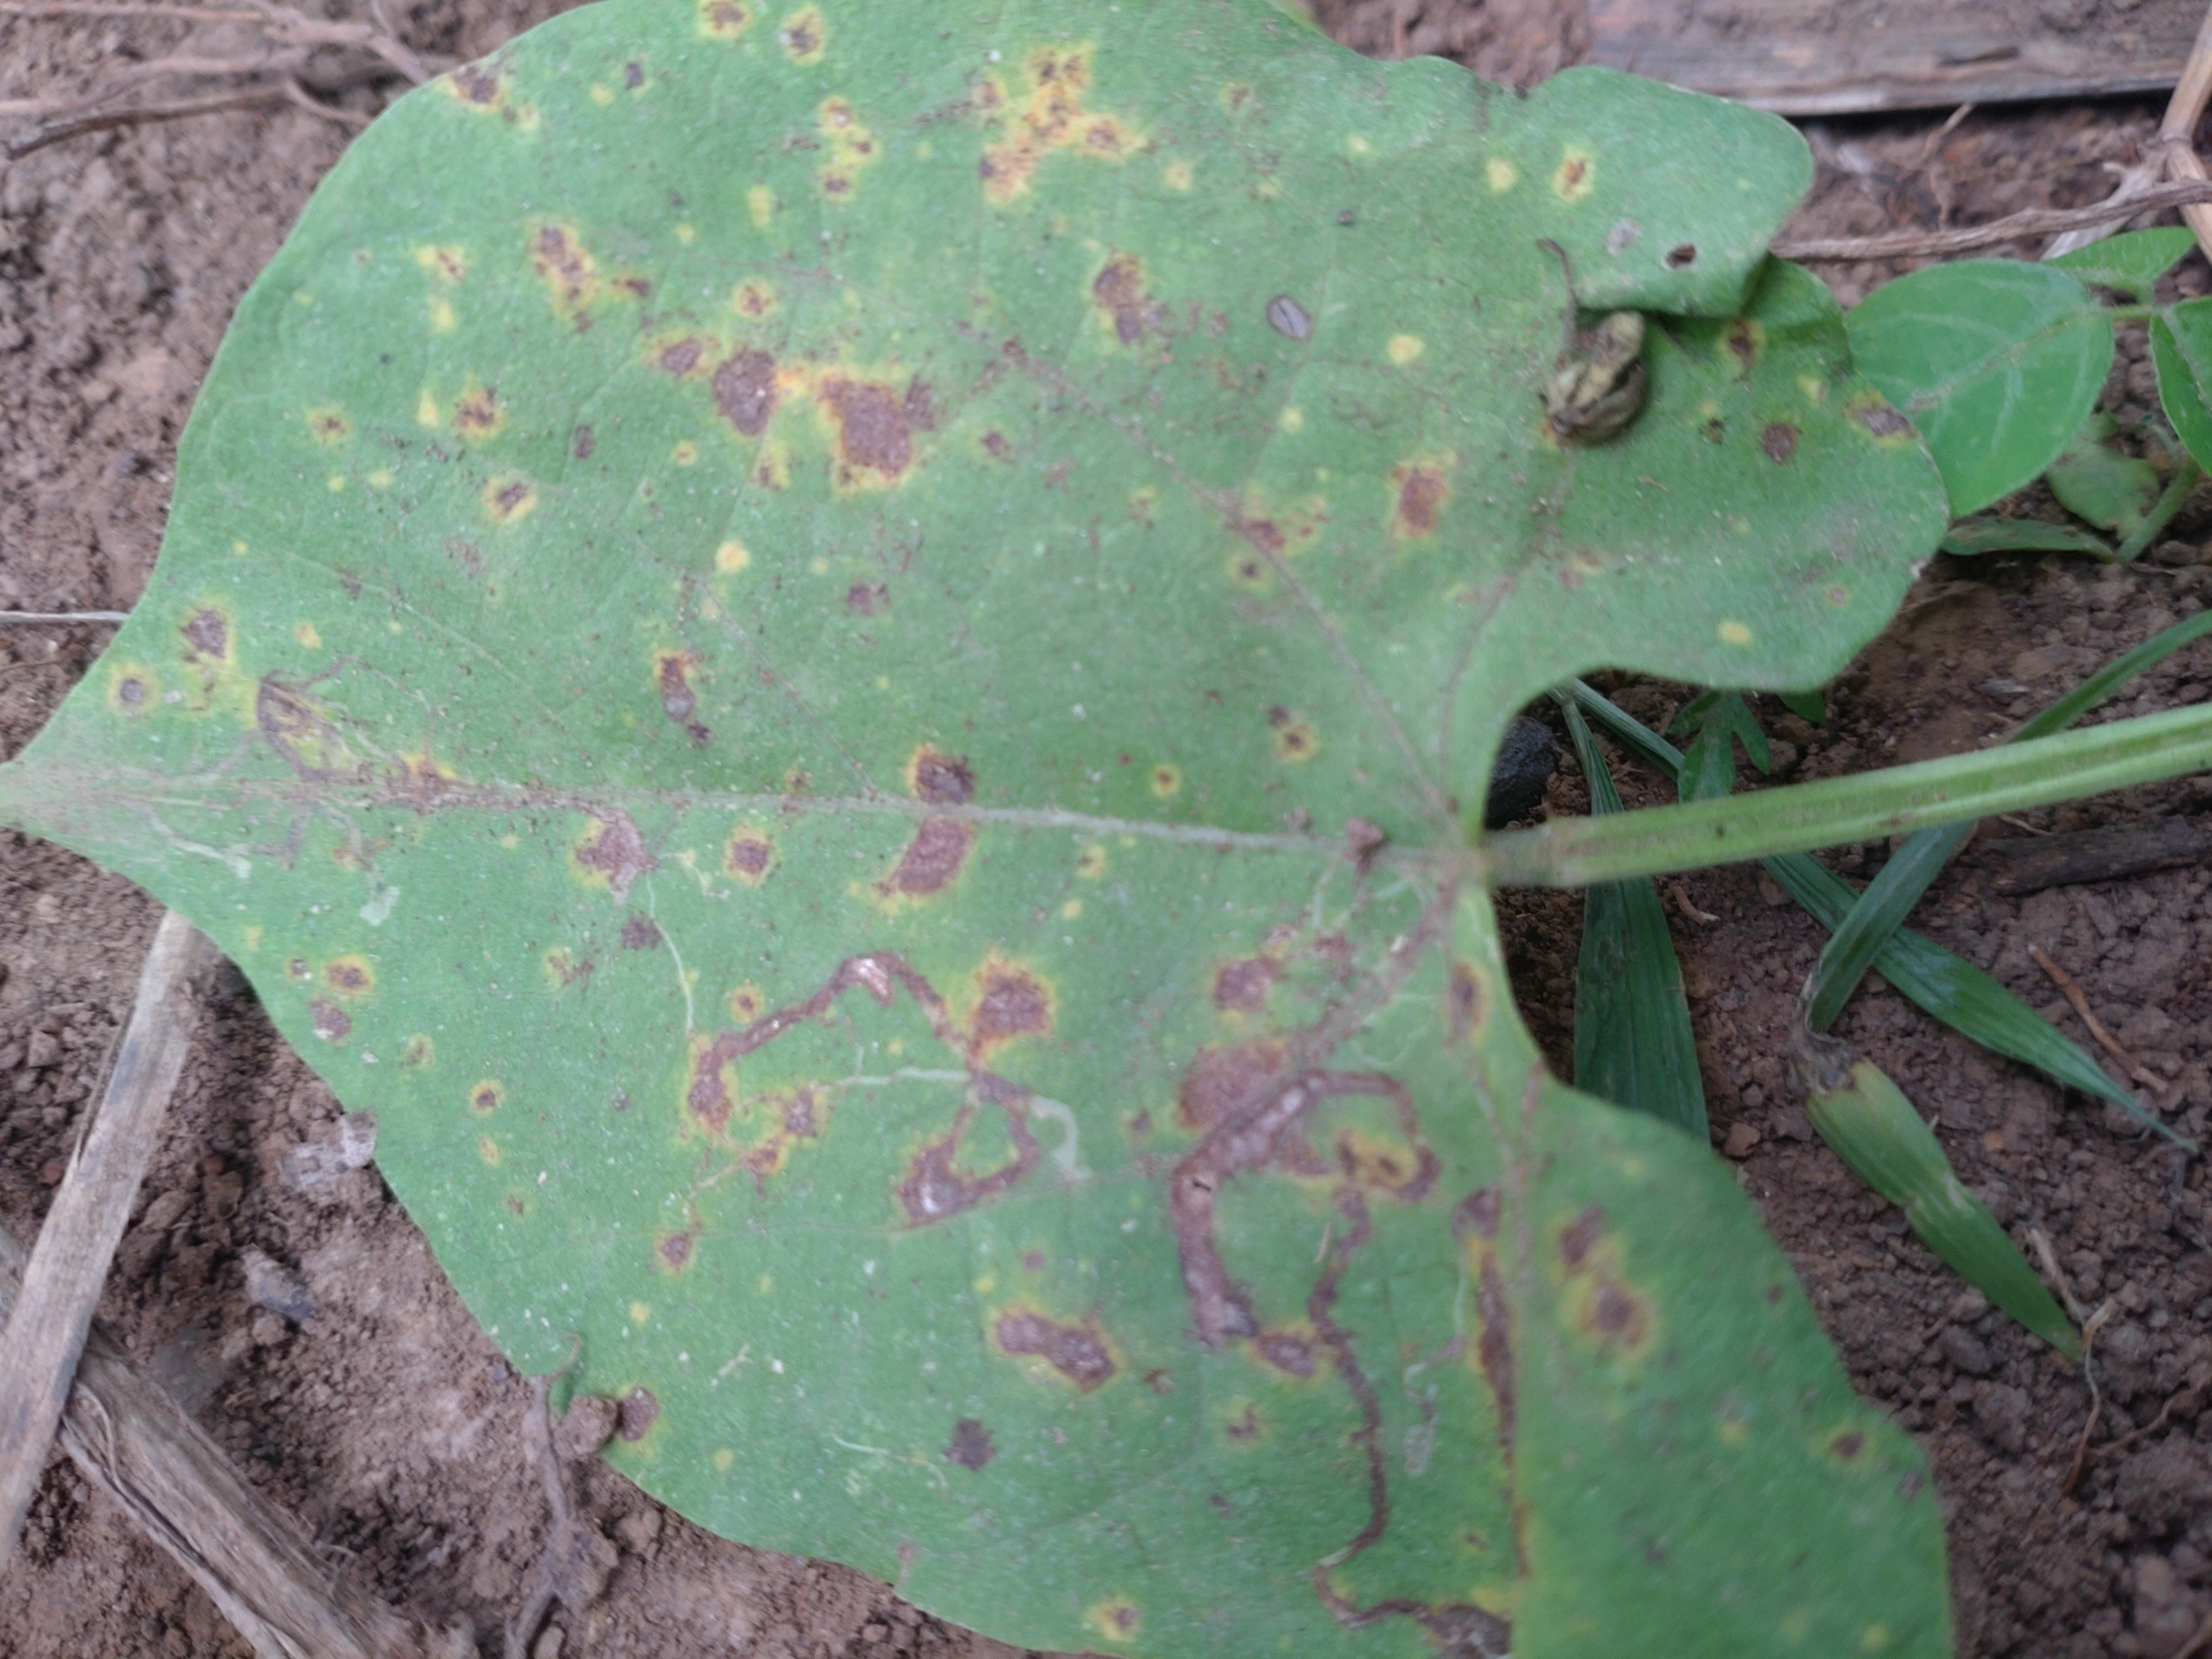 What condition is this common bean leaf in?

rust
